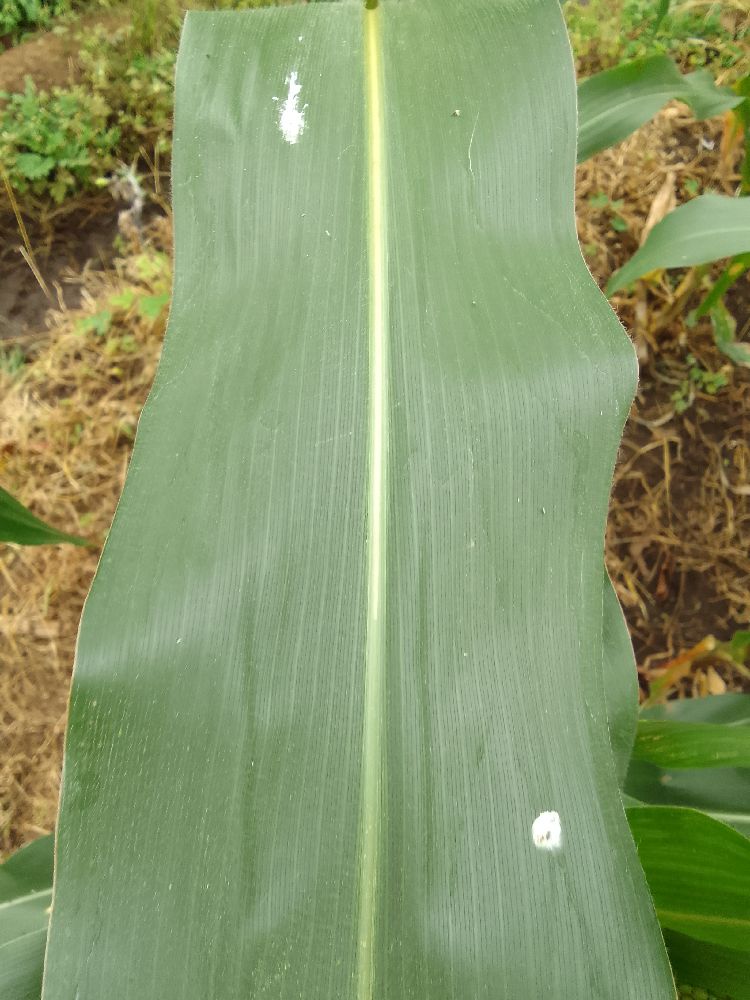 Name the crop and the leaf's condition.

maize, healthy
